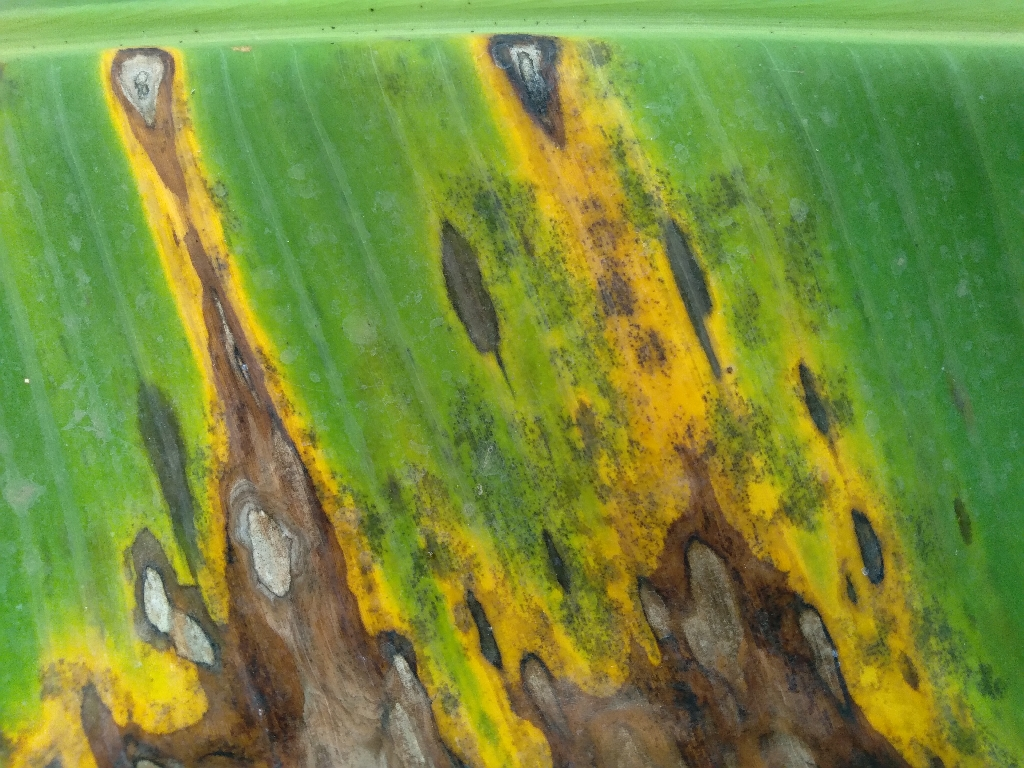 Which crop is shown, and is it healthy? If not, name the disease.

banana, black sigatoka
